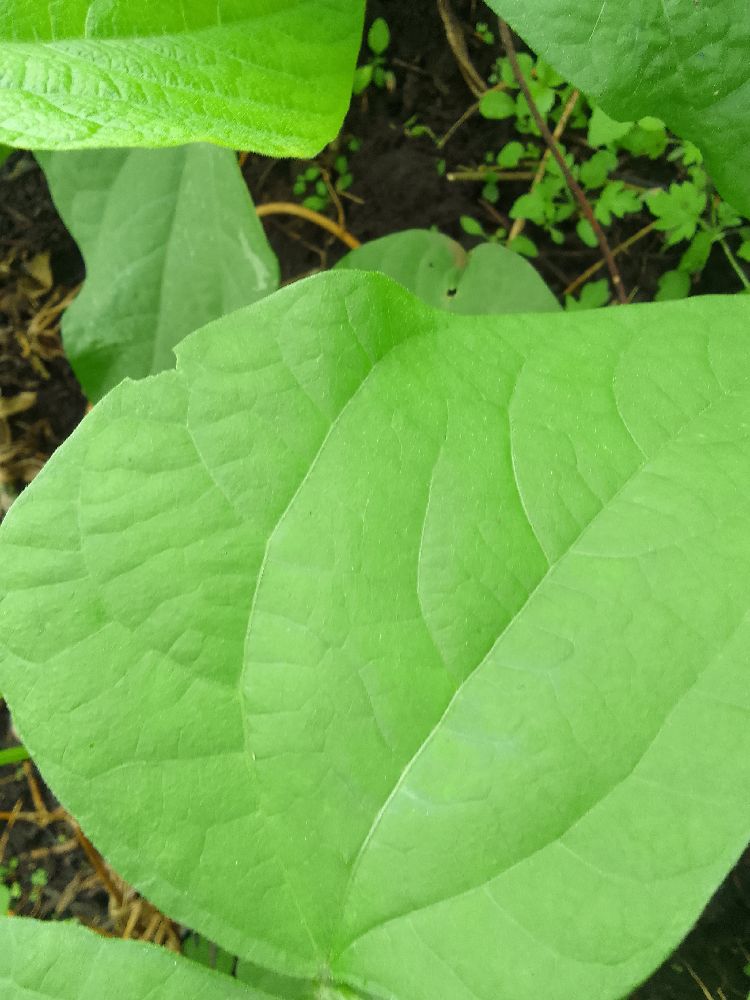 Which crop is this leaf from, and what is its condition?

common bean, healthy
